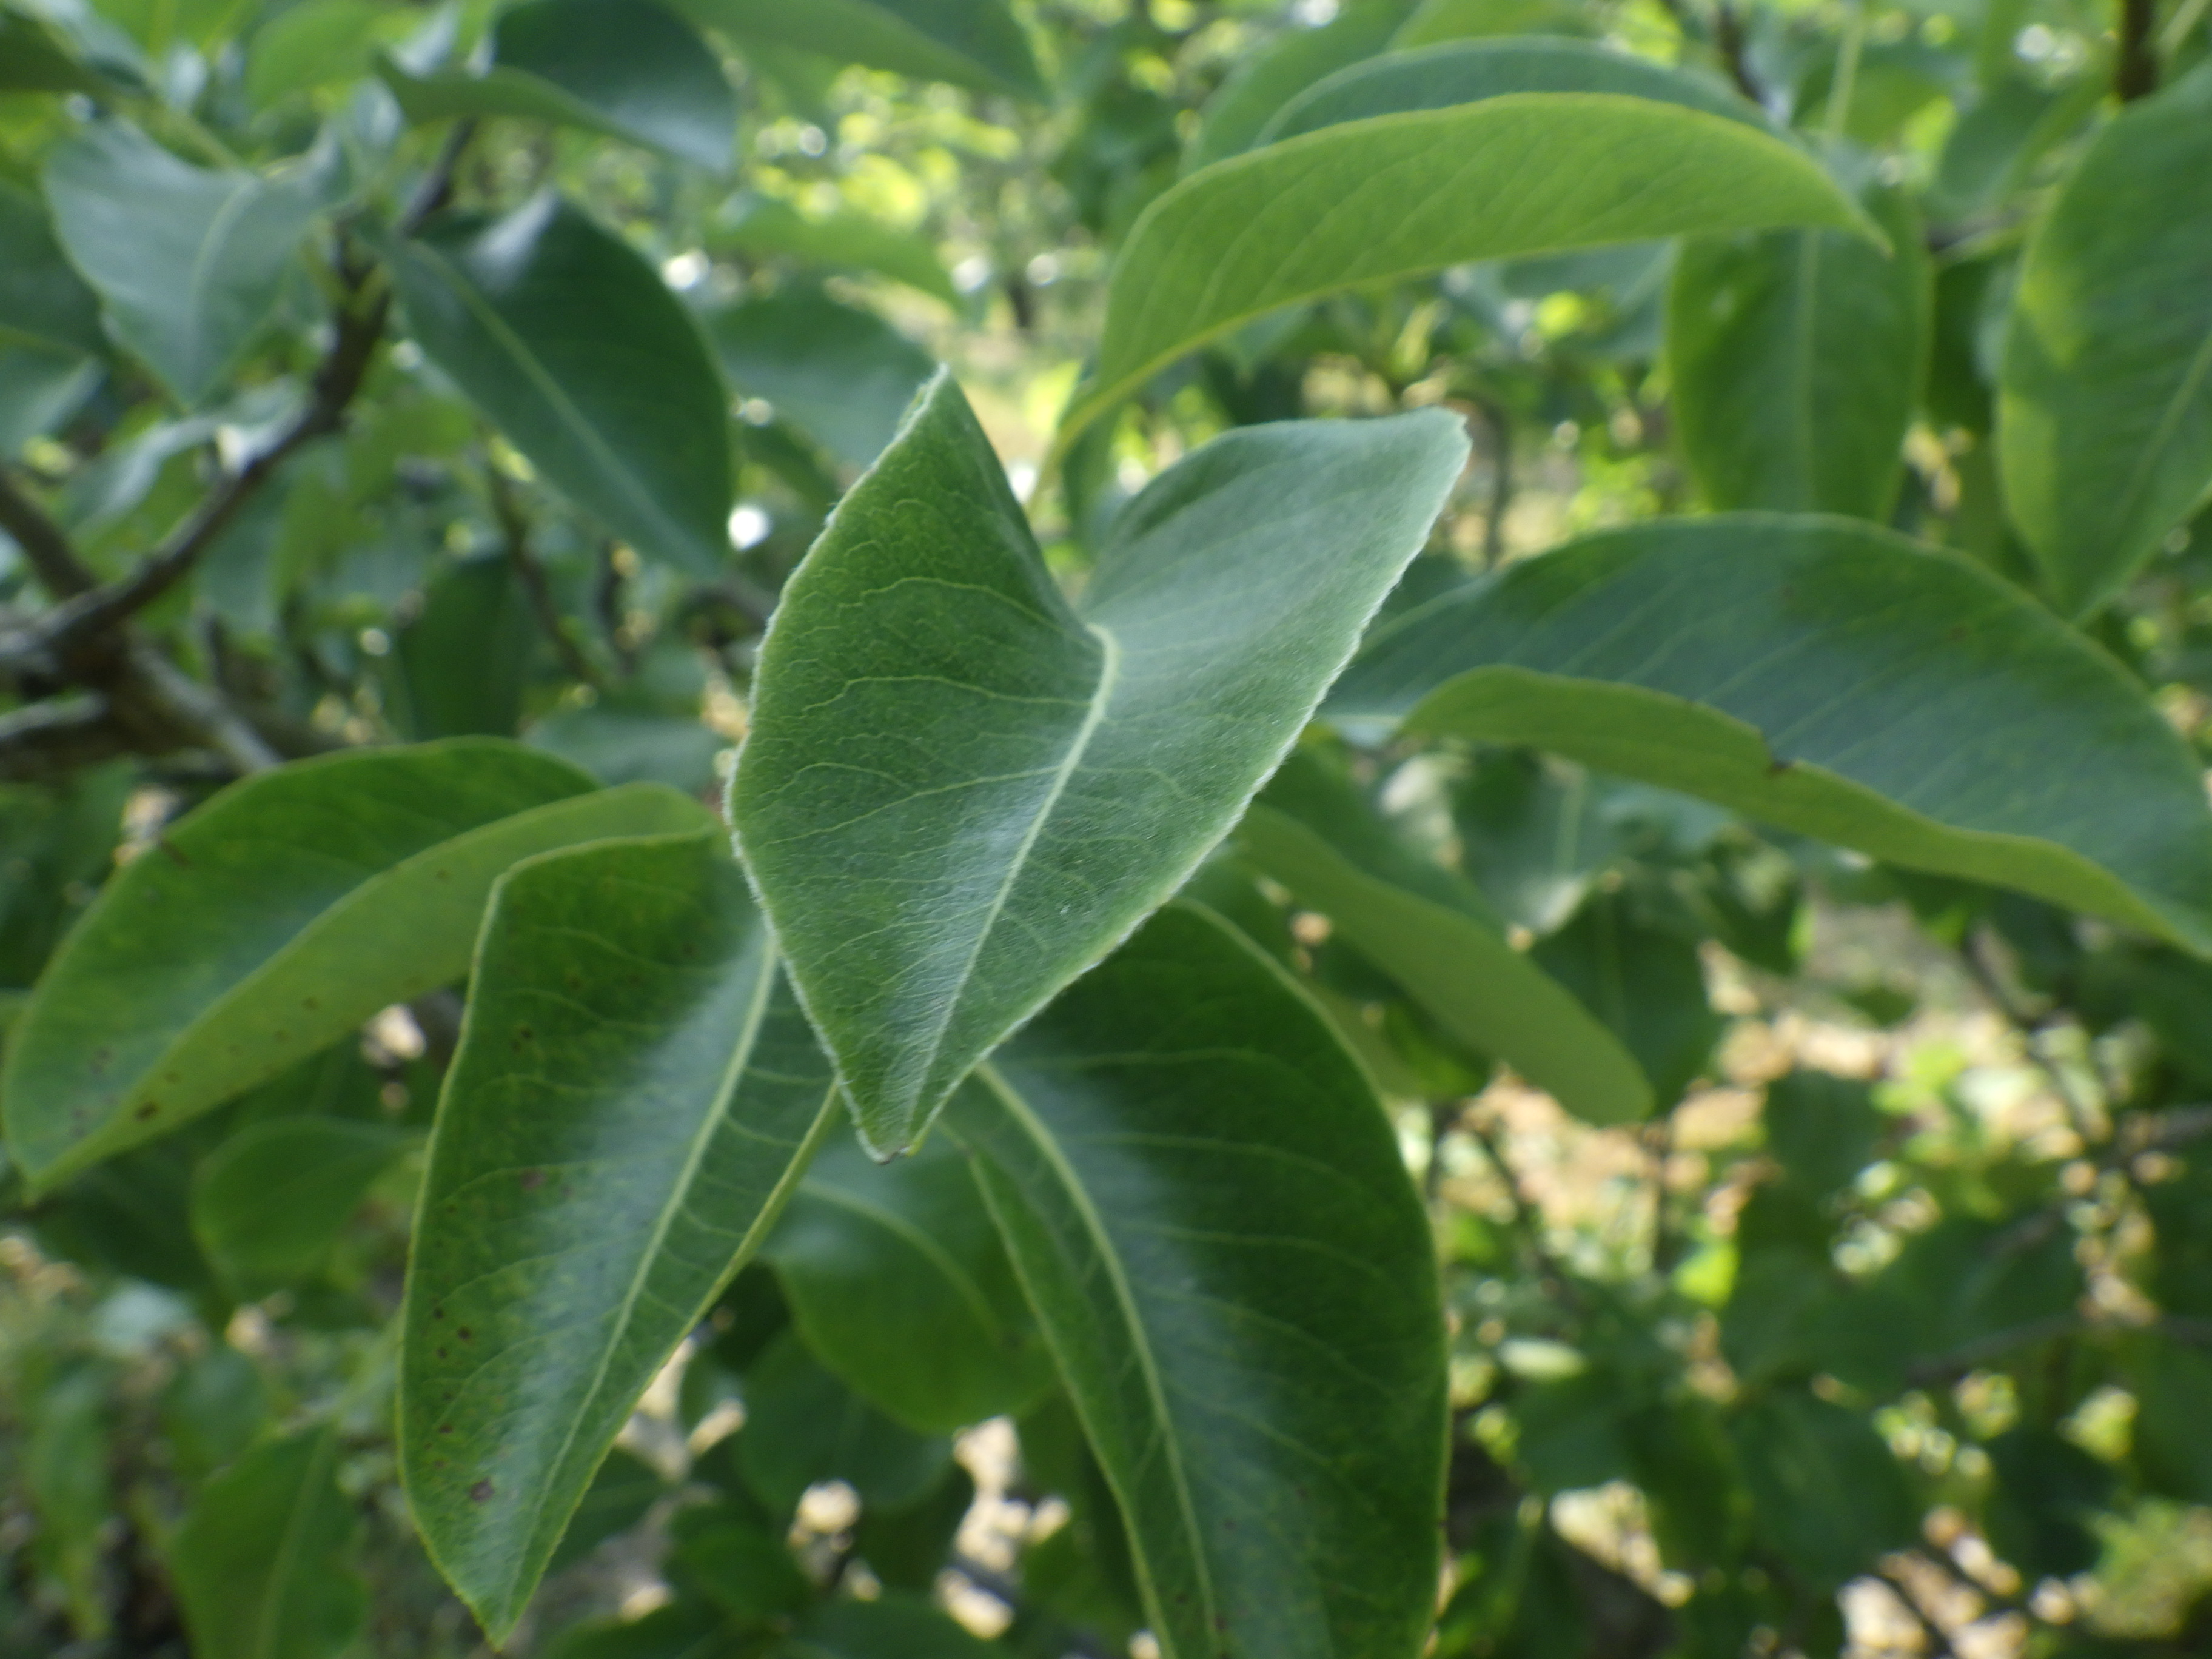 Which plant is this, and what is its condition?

pear, black spot
